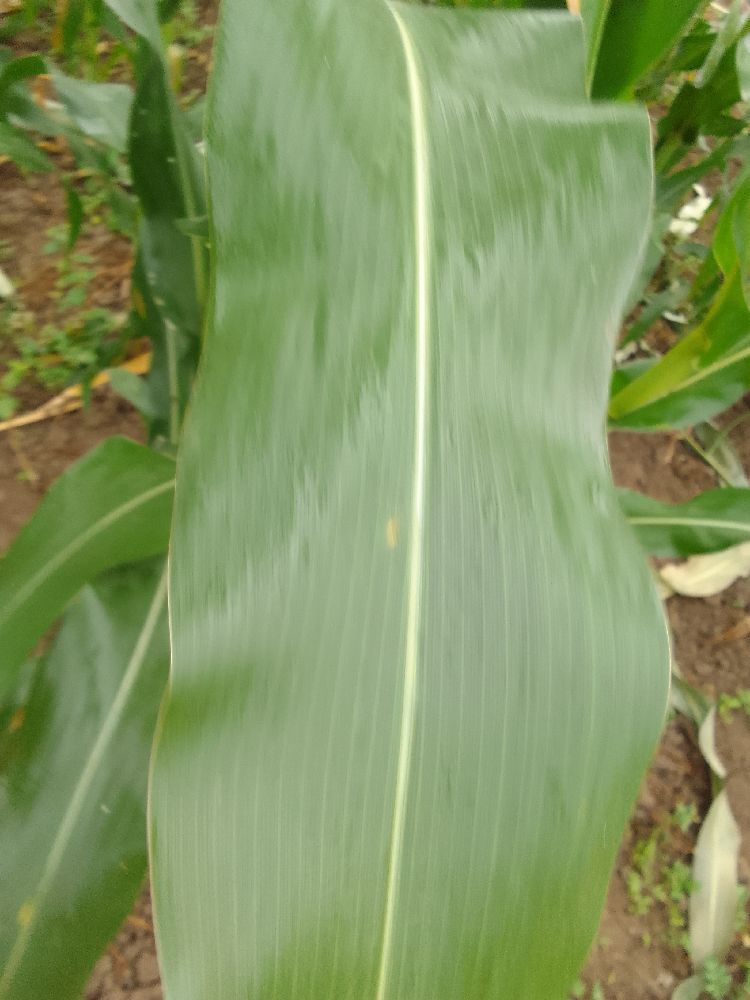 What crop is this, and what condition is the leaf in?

maize, healthy
